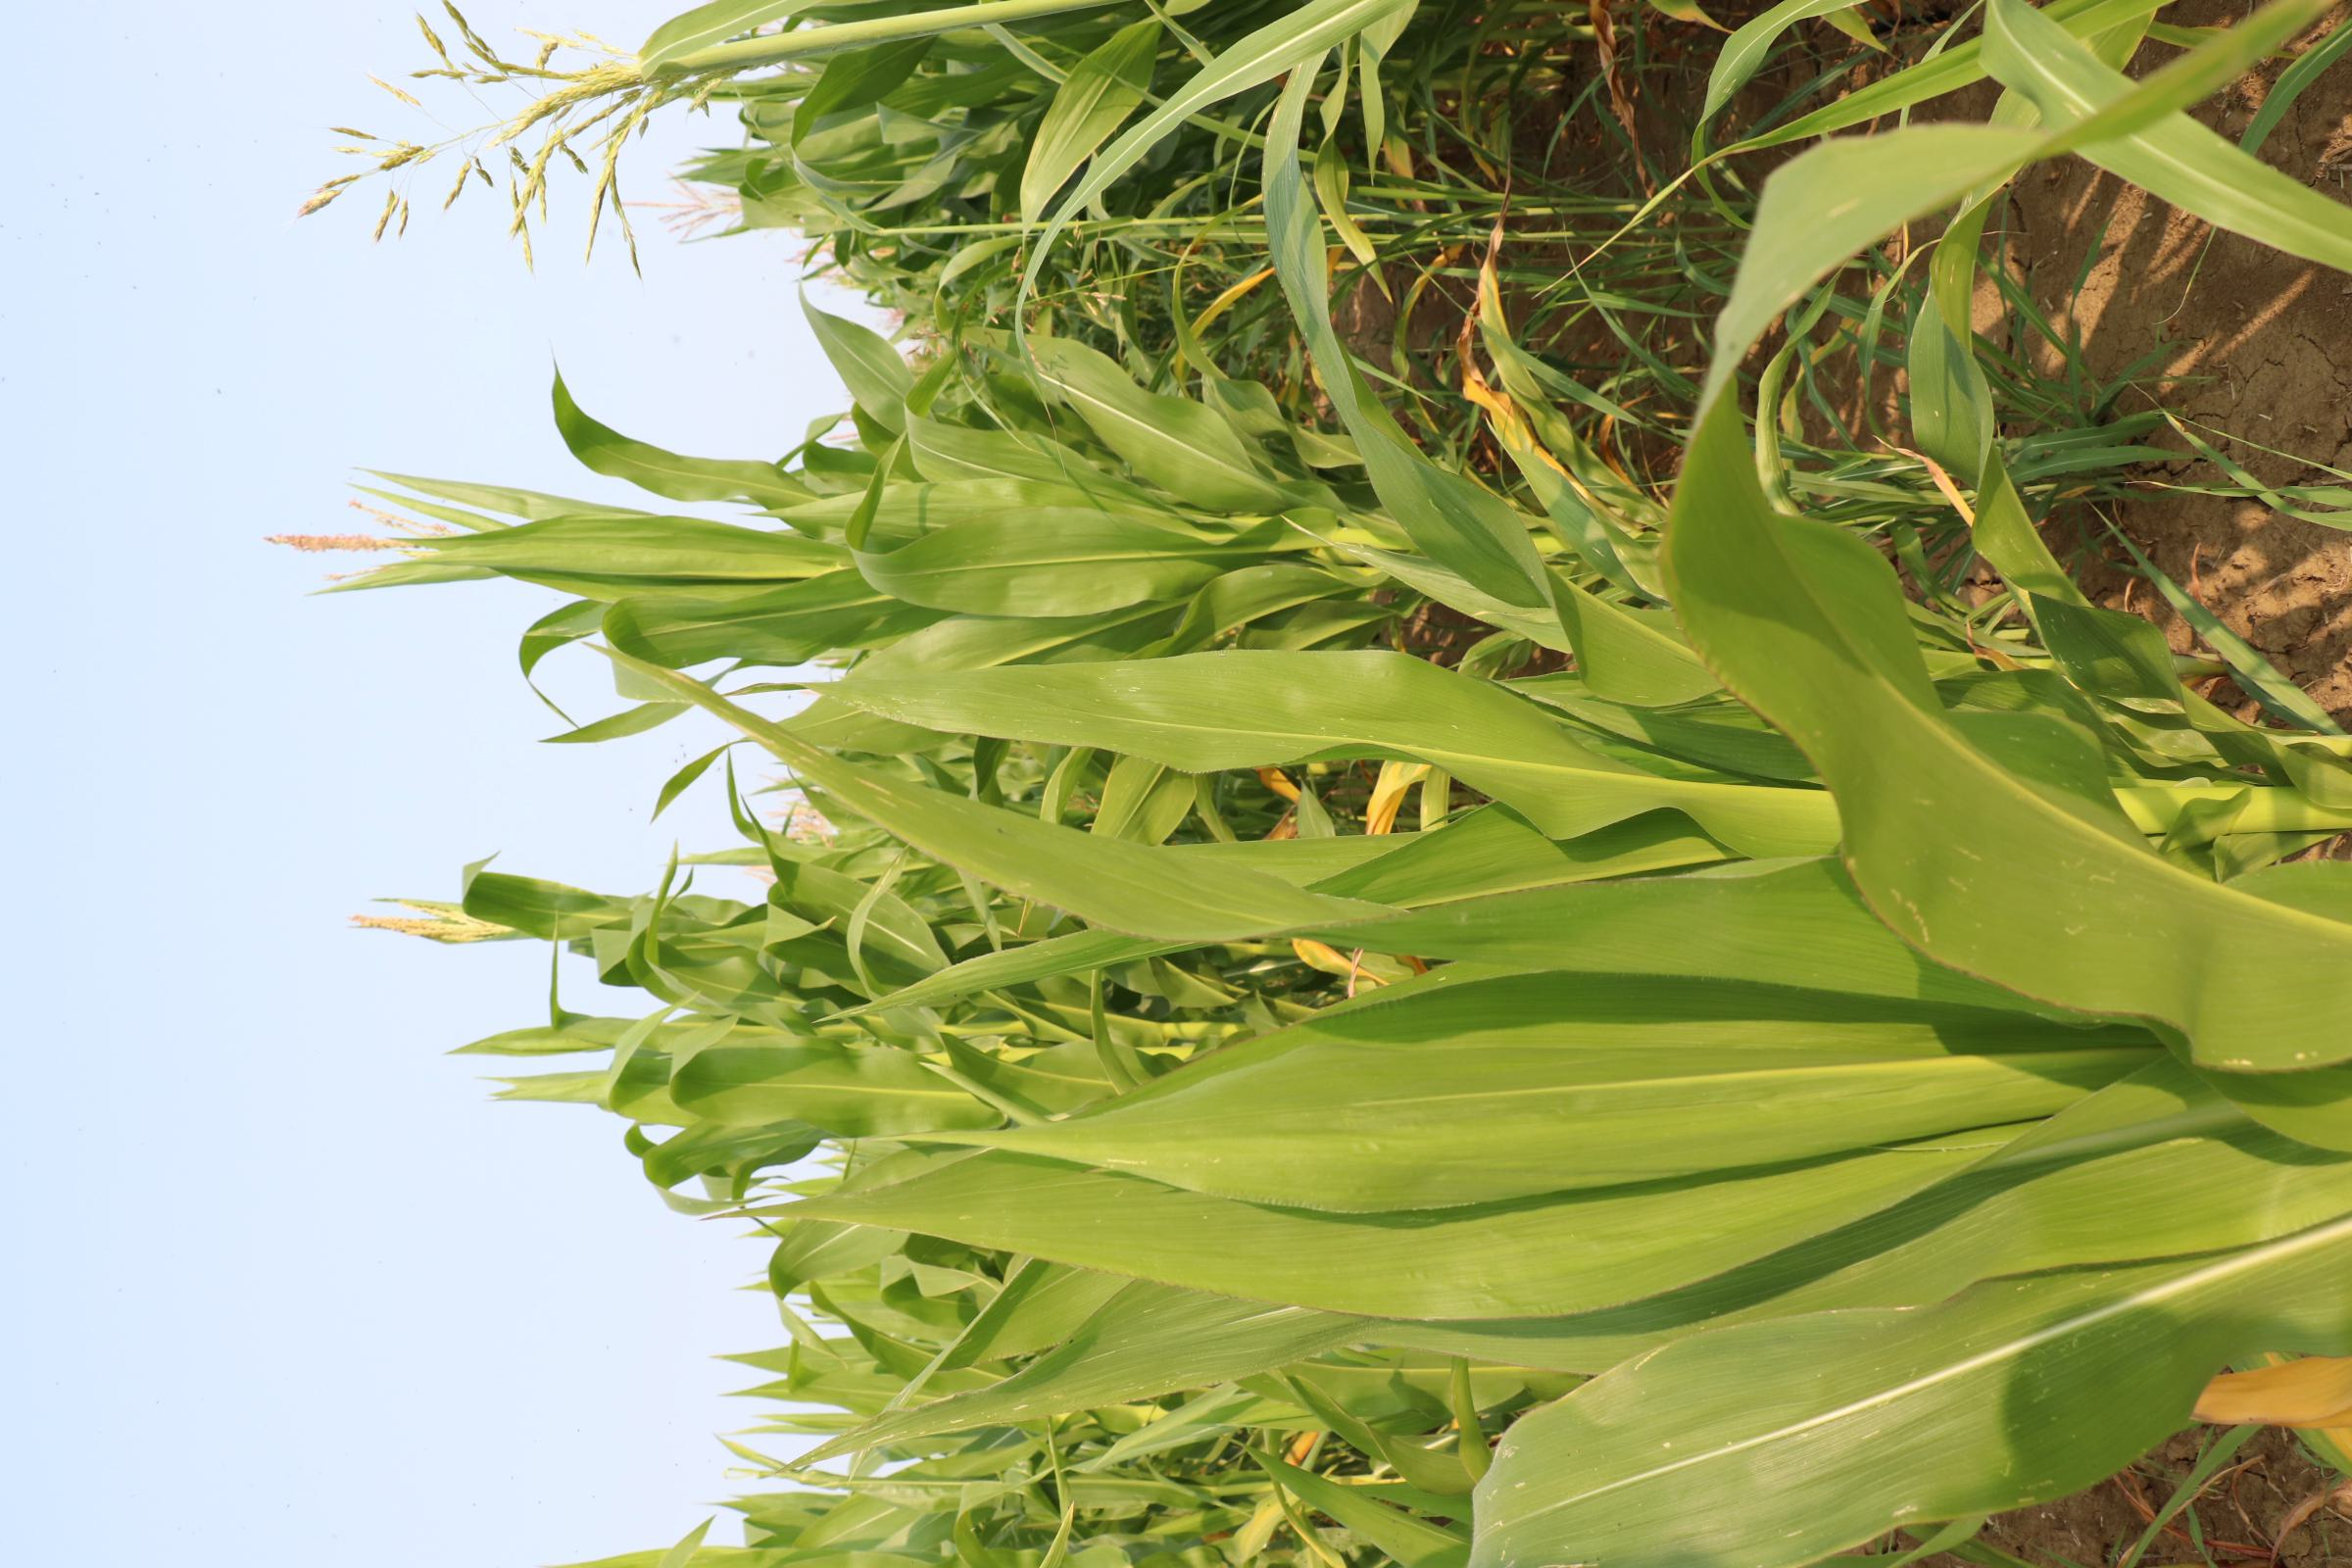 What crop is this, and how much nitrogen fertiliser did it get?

maize, no added nitrogen
